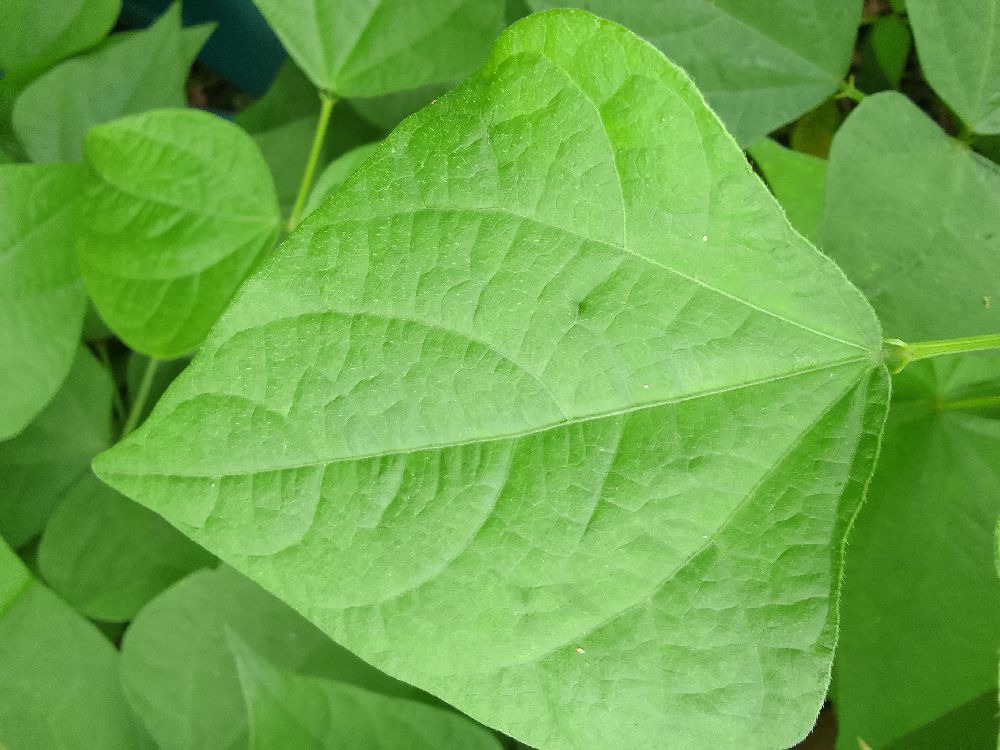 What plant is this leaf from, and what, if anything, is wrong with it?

common bean, healthy
